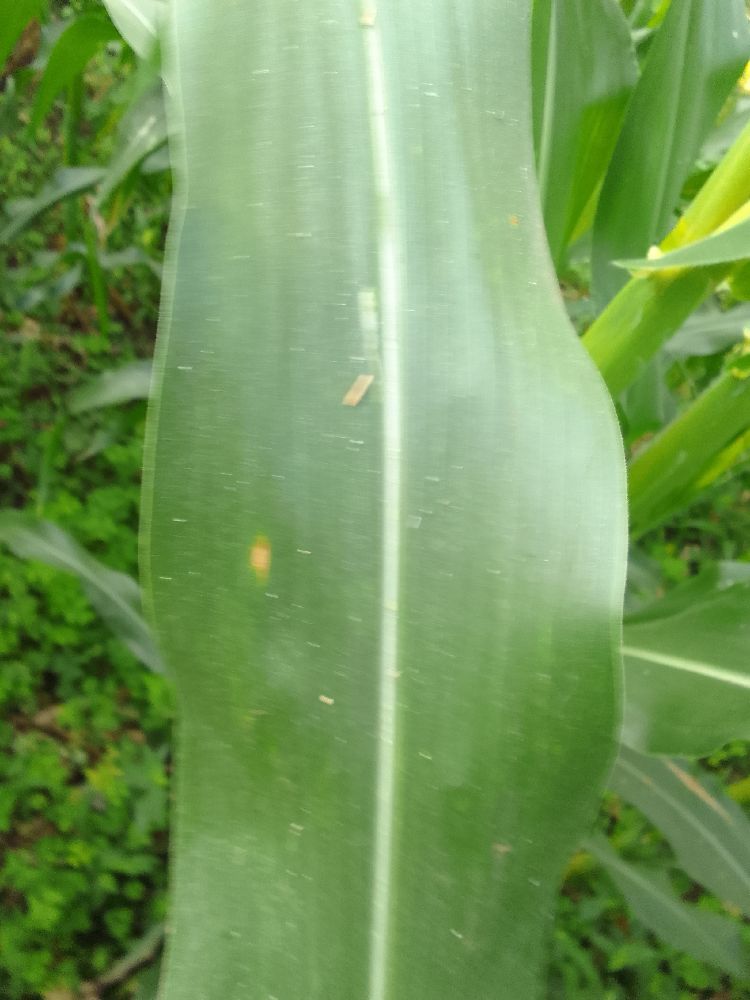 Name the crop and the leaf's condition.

maize, healthy
